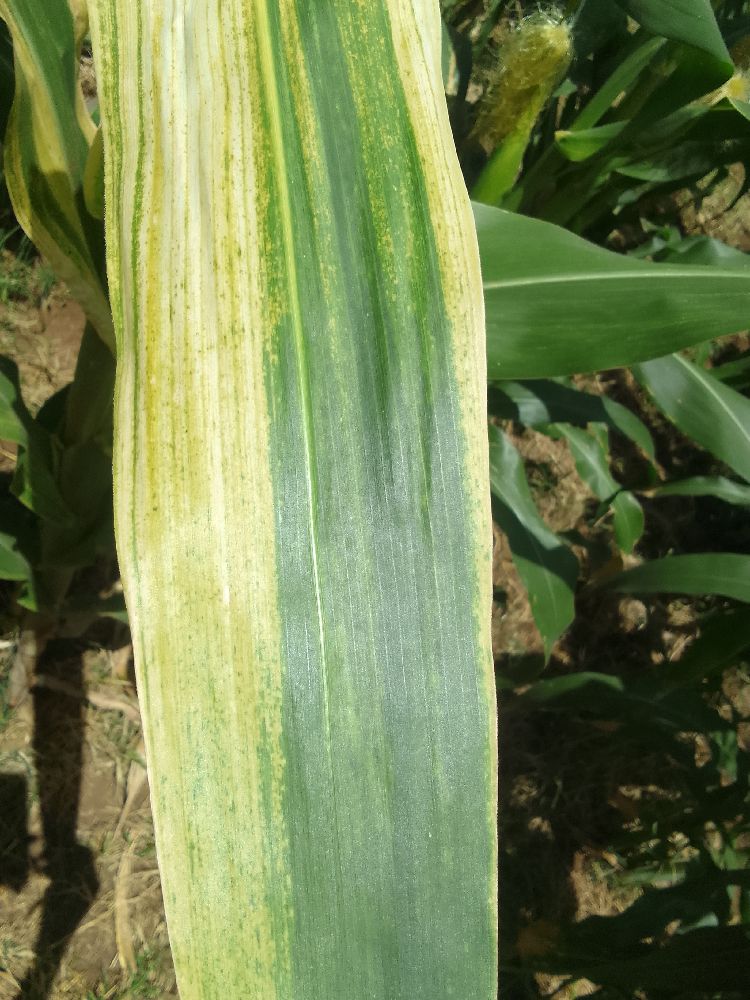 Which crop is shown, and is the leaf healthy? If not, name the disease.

maize, maize lethal necrosis
